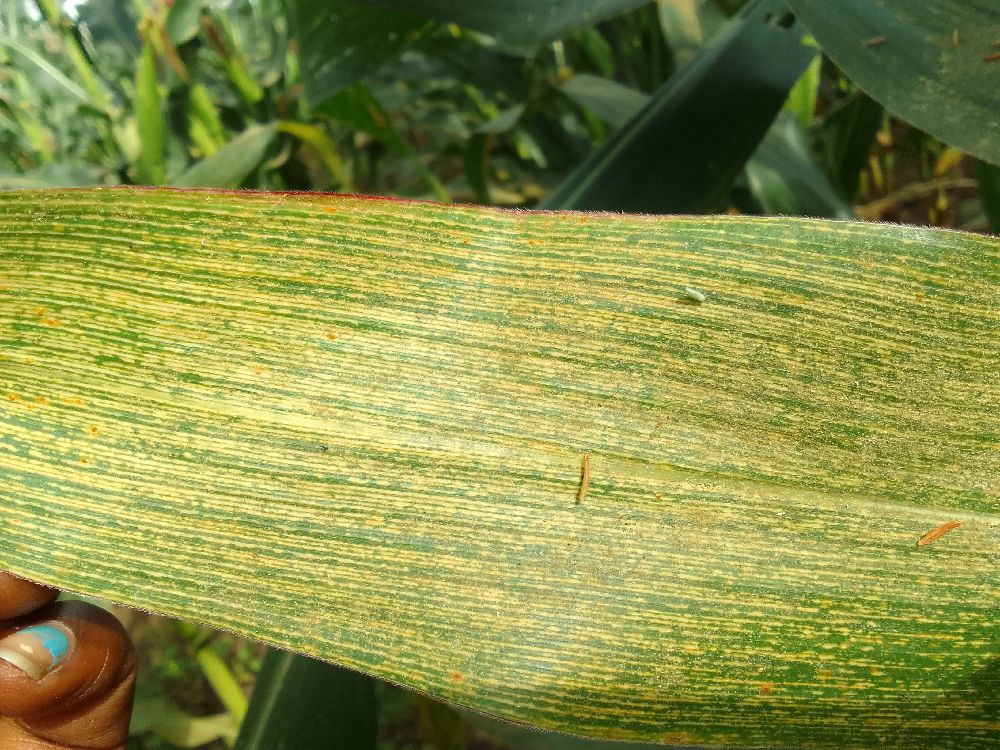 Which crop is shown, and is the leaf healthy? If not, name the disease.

maize, maize streak virus
